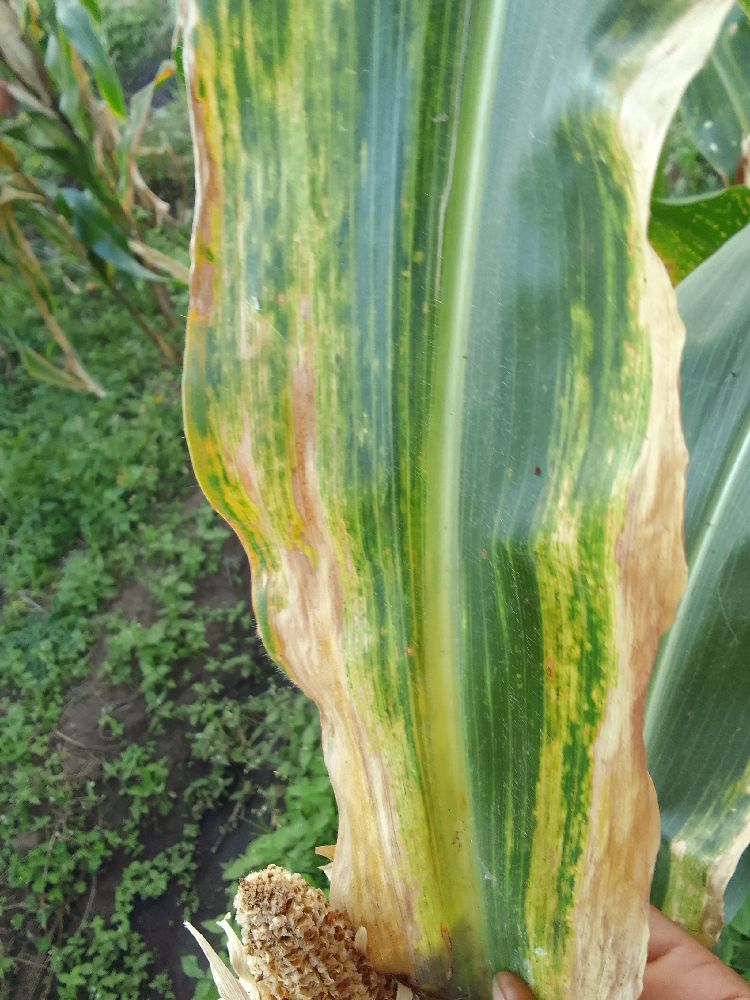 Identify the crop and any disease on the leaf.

maize, maize lethal necrosis
